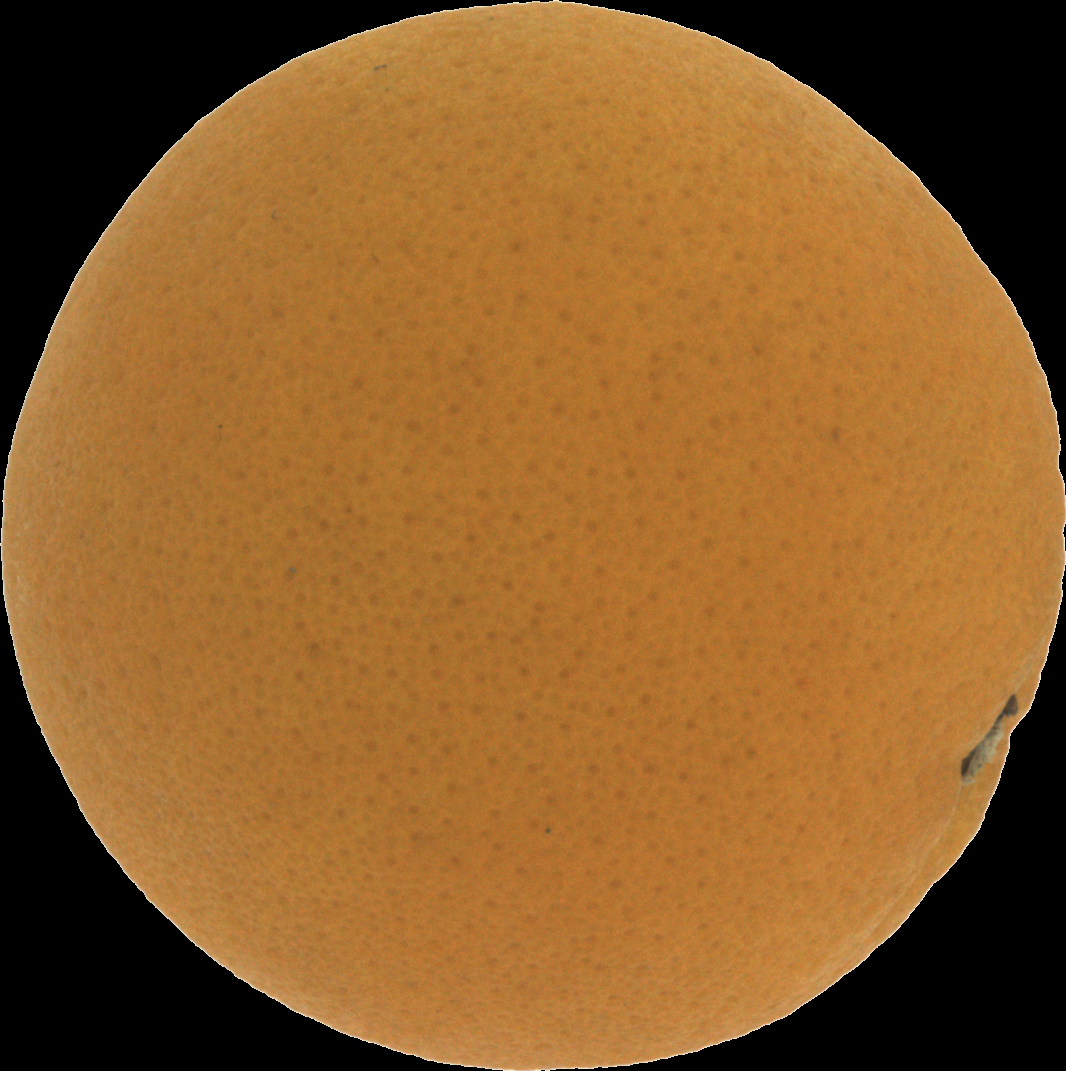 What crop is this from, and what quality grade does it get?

orange, good
